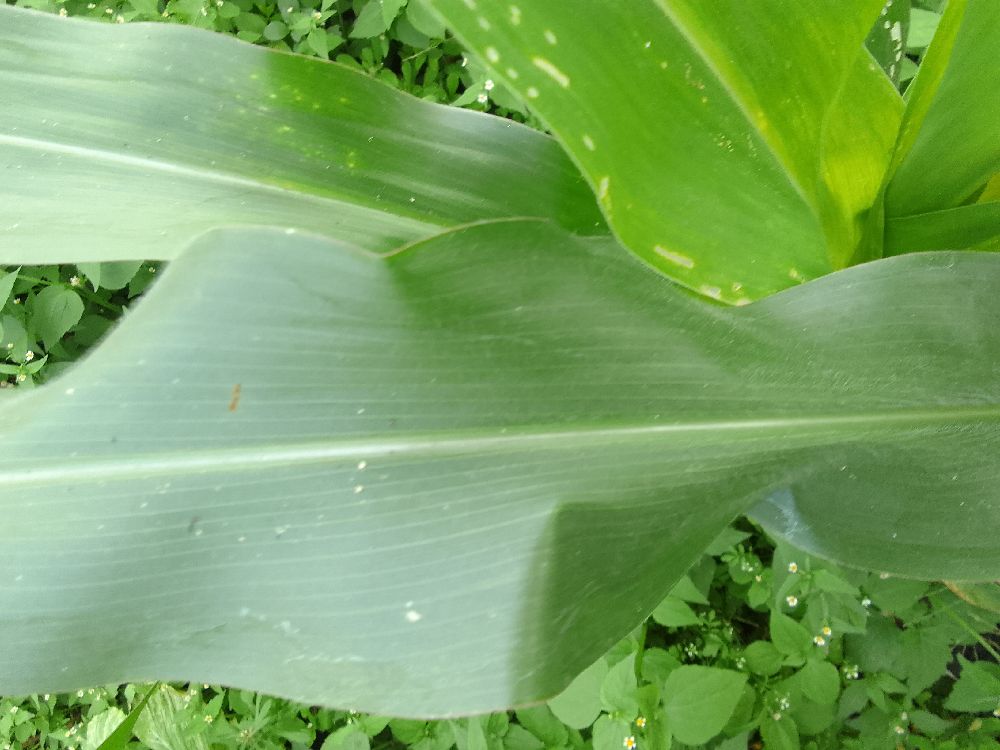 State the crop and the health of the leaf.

maize, healthy
